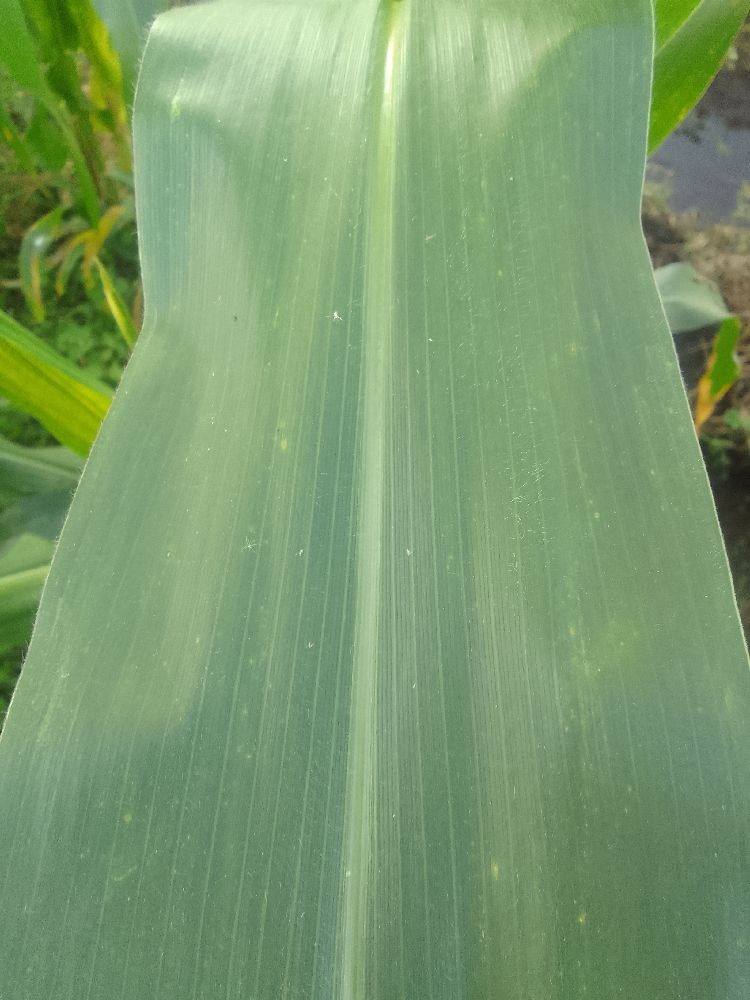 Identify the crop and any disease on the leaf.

maize, healthy
